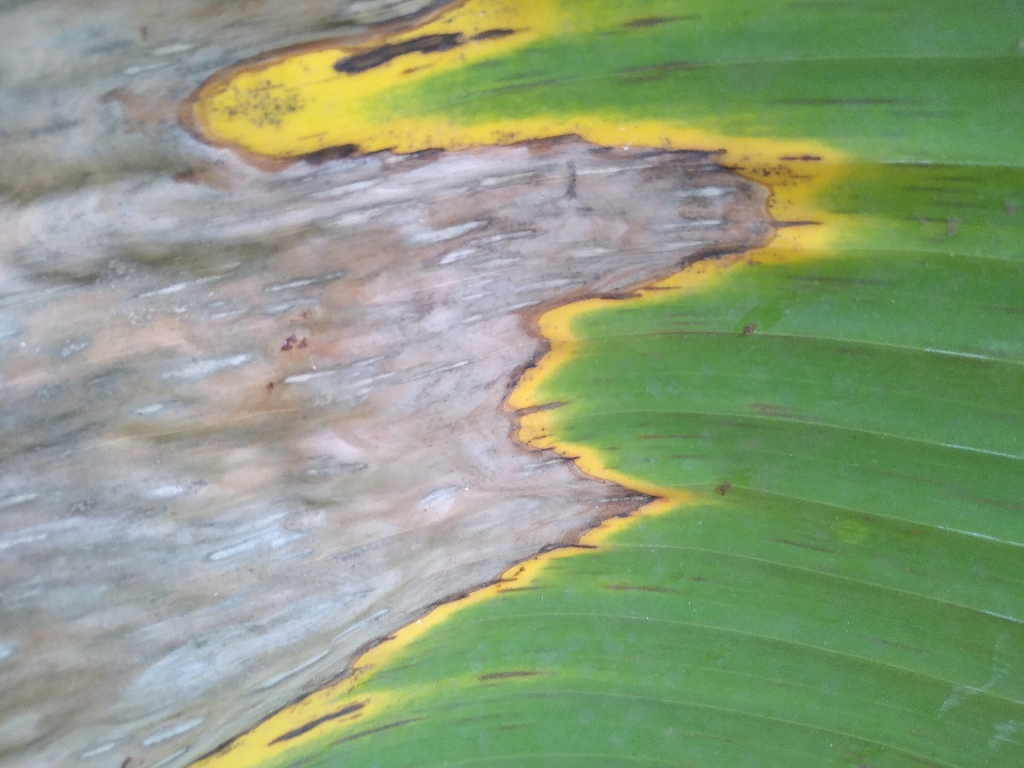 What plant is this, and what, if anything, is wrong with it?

banana, black sigatoka
